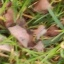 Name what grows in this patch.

grass
